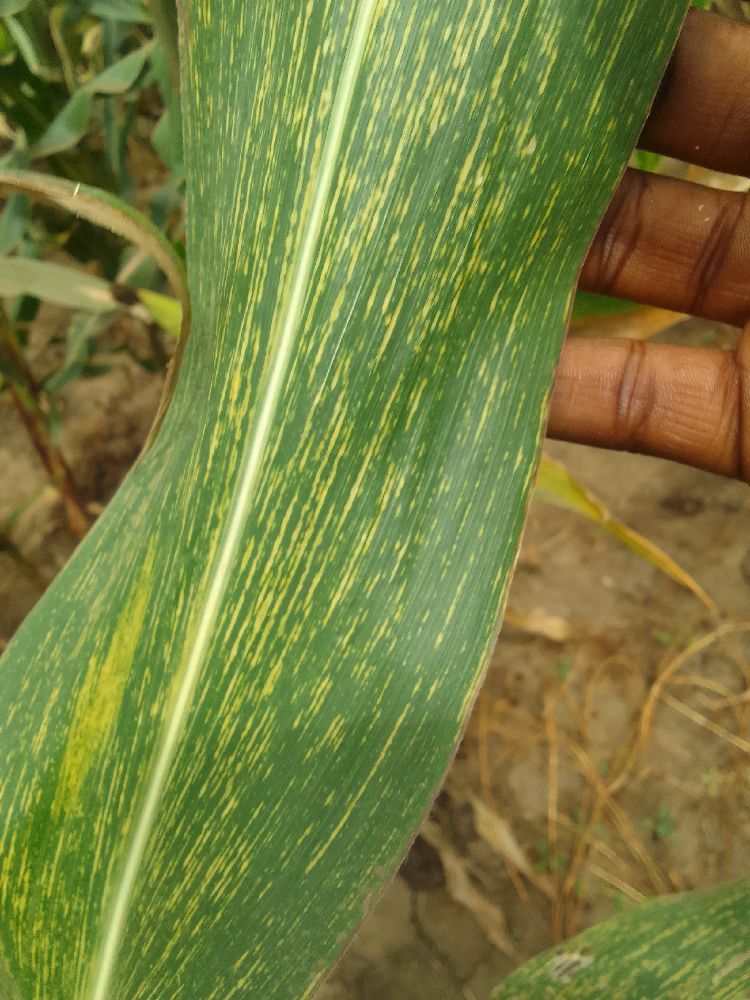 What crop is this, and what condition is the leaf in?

maize, maize streak virus
